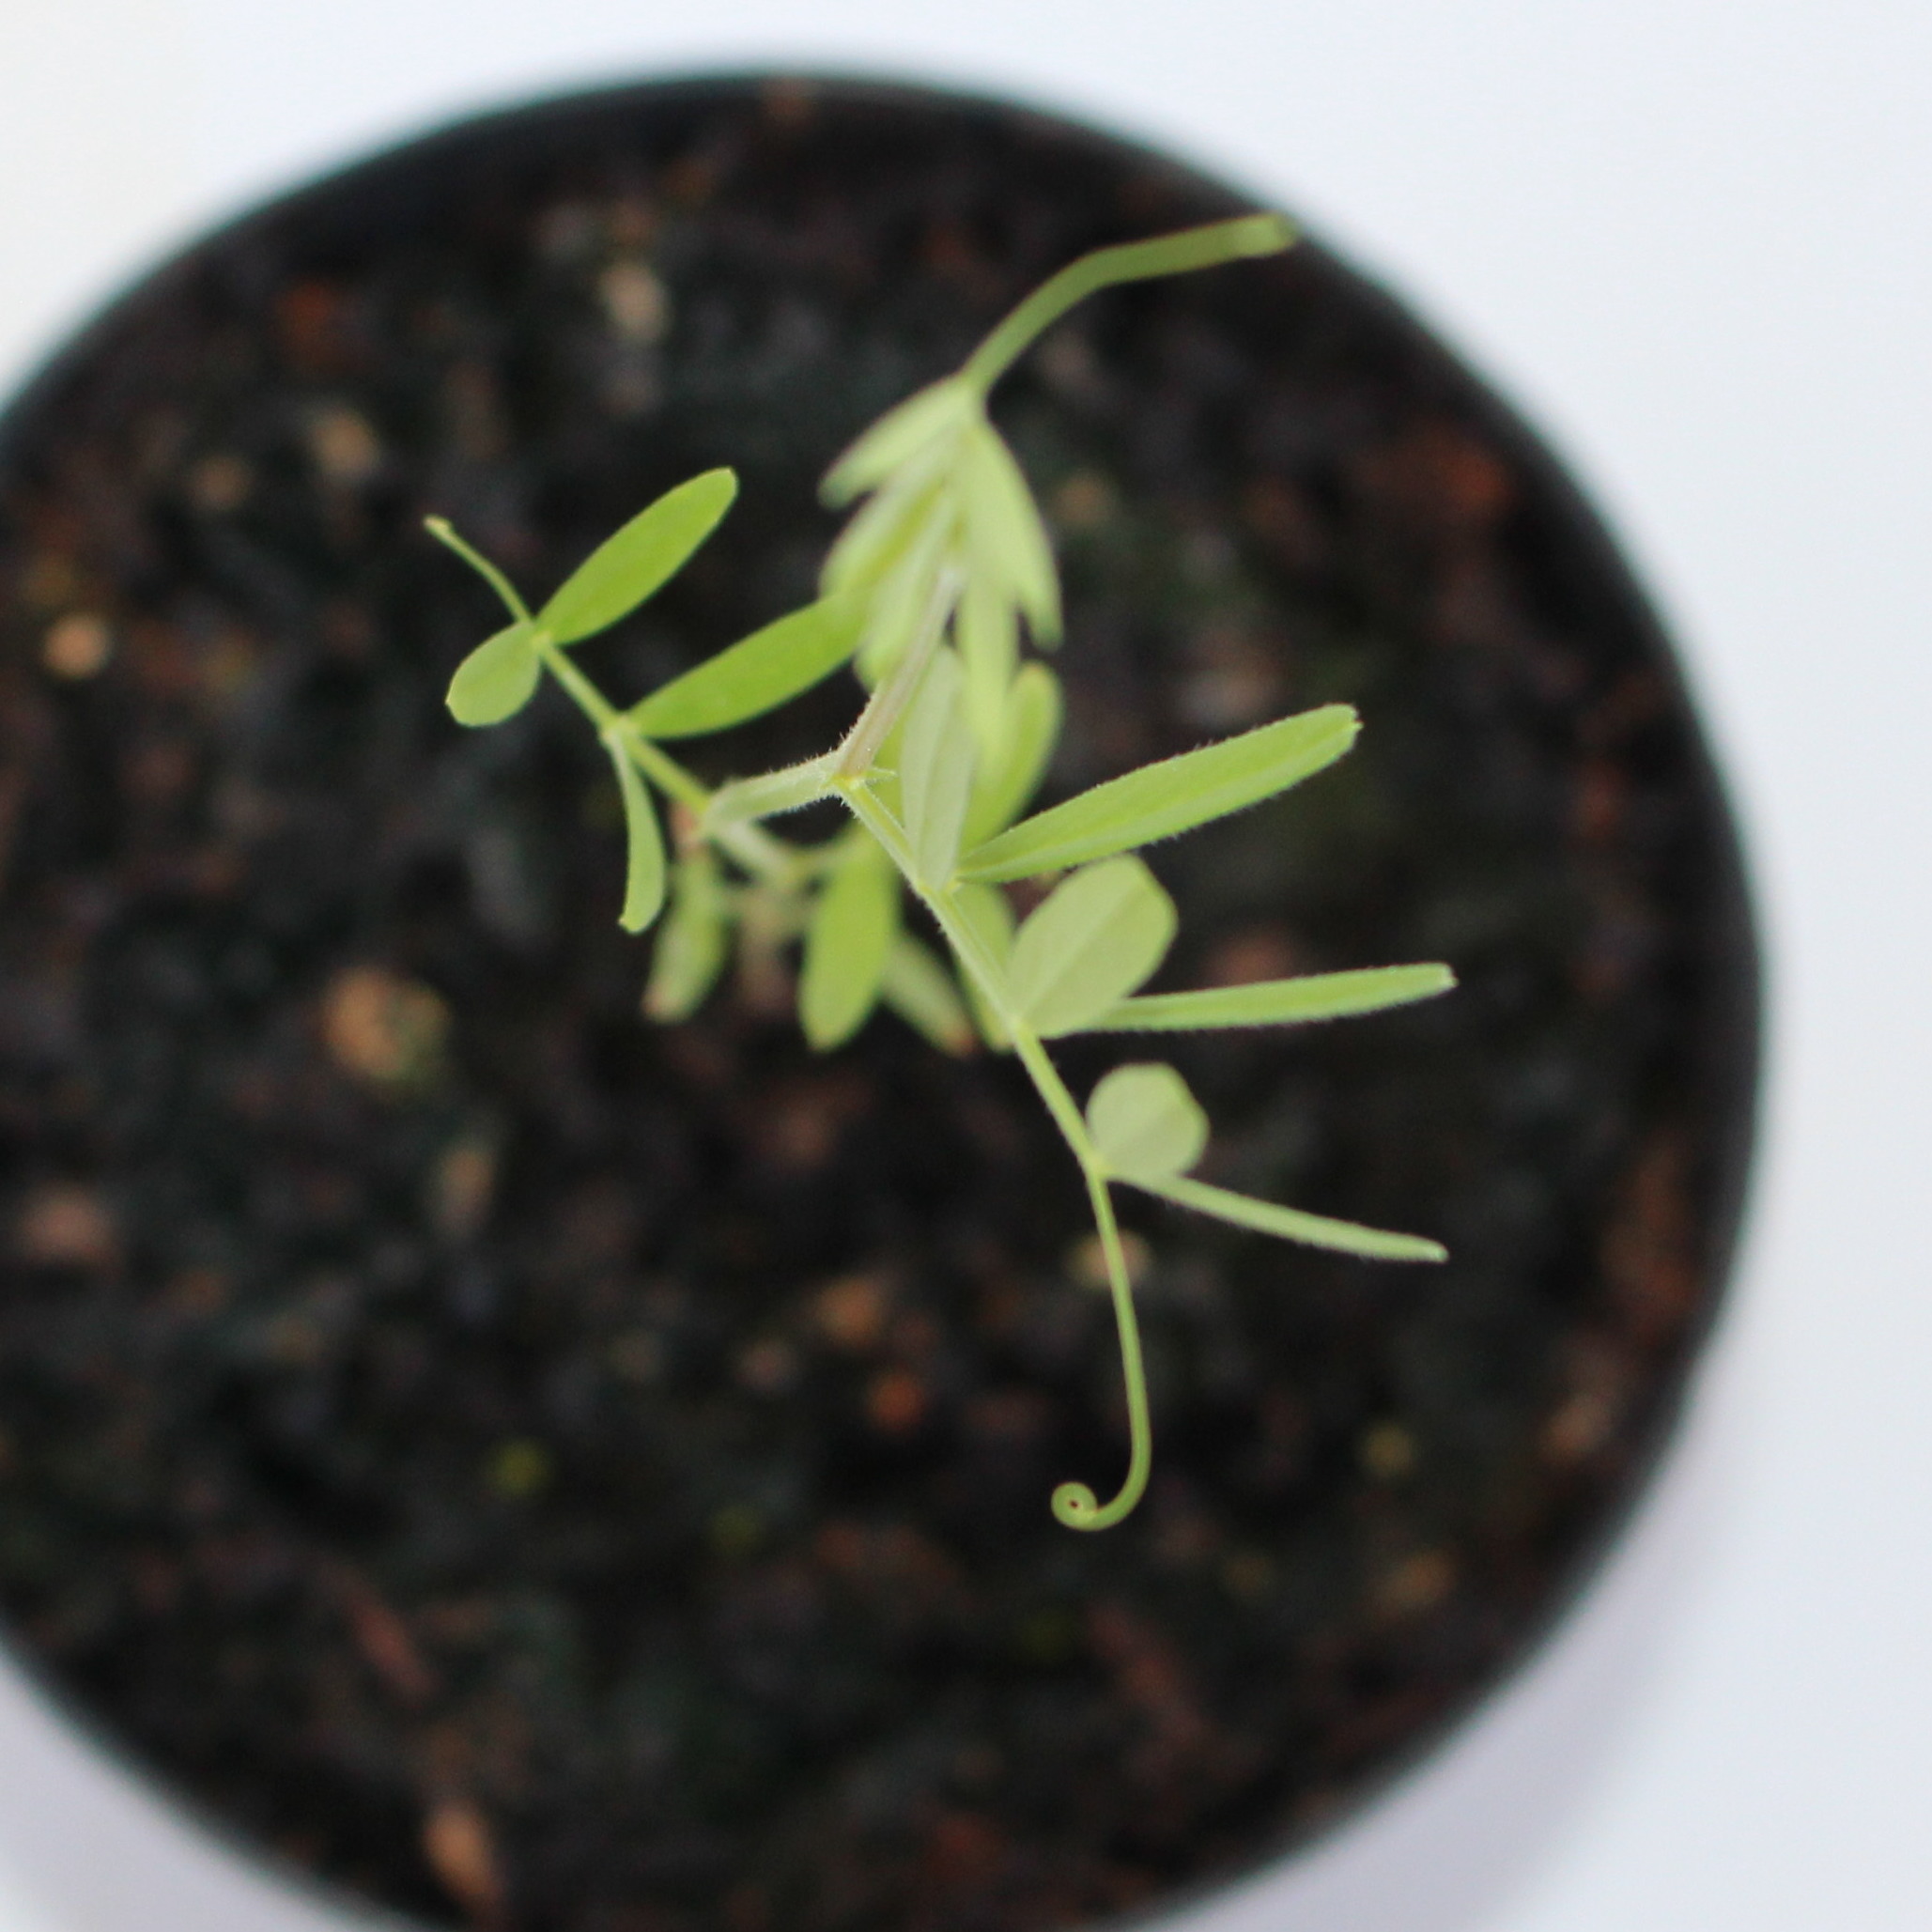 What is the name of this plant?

Vicia sativa
